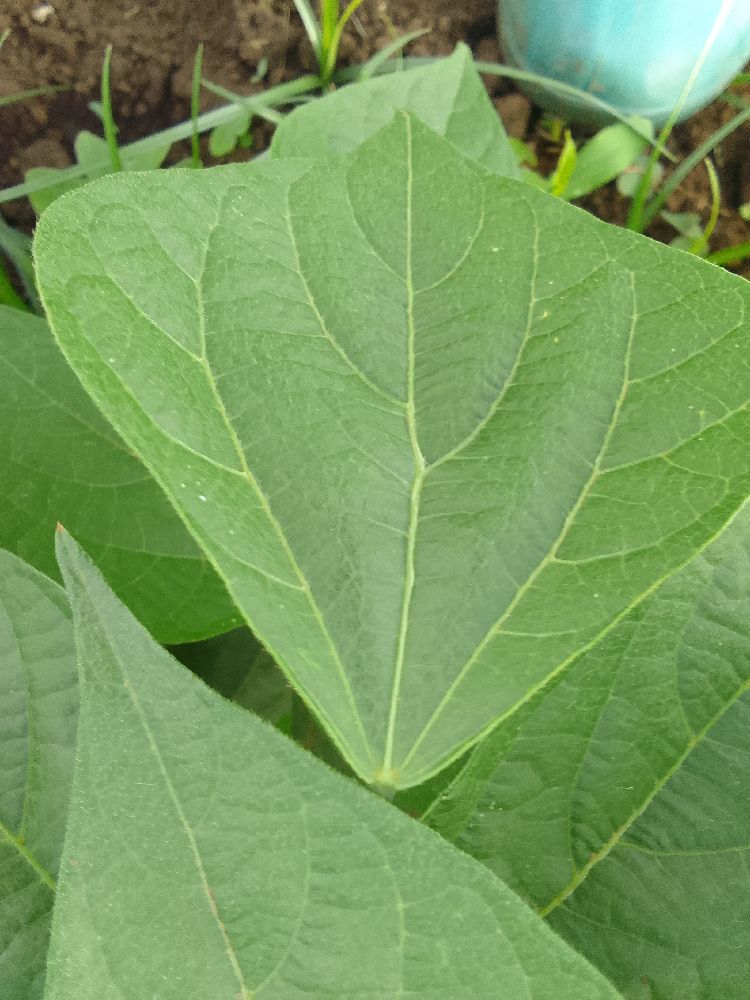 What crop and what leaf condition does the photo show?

common bean, healthy
